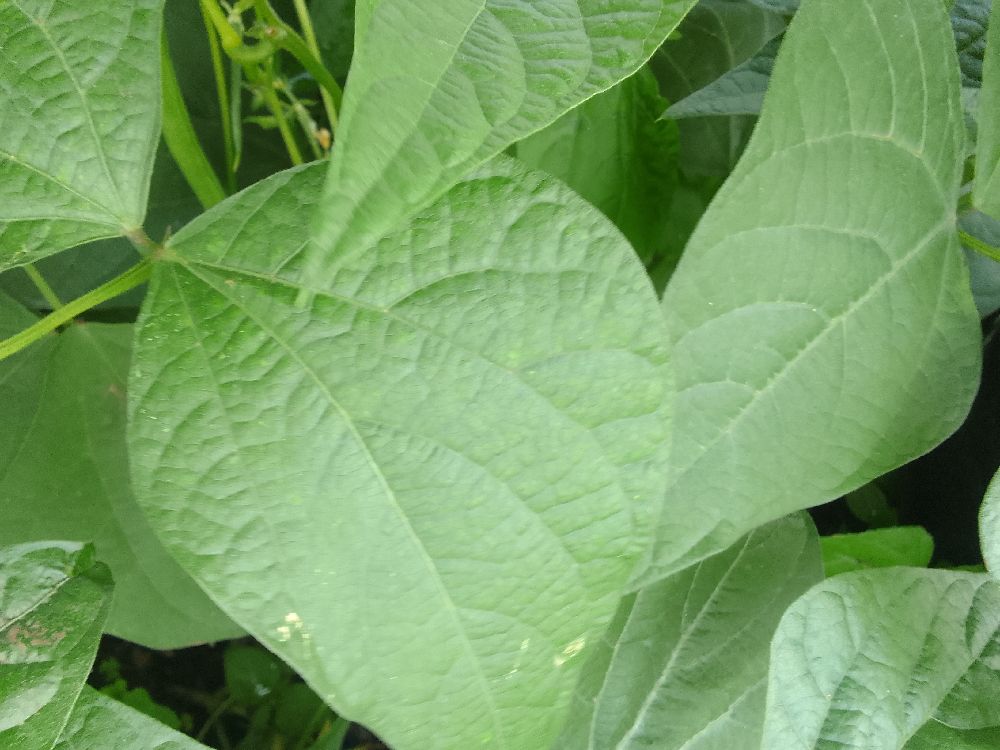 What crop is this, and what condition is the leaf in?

common bean, healthy
